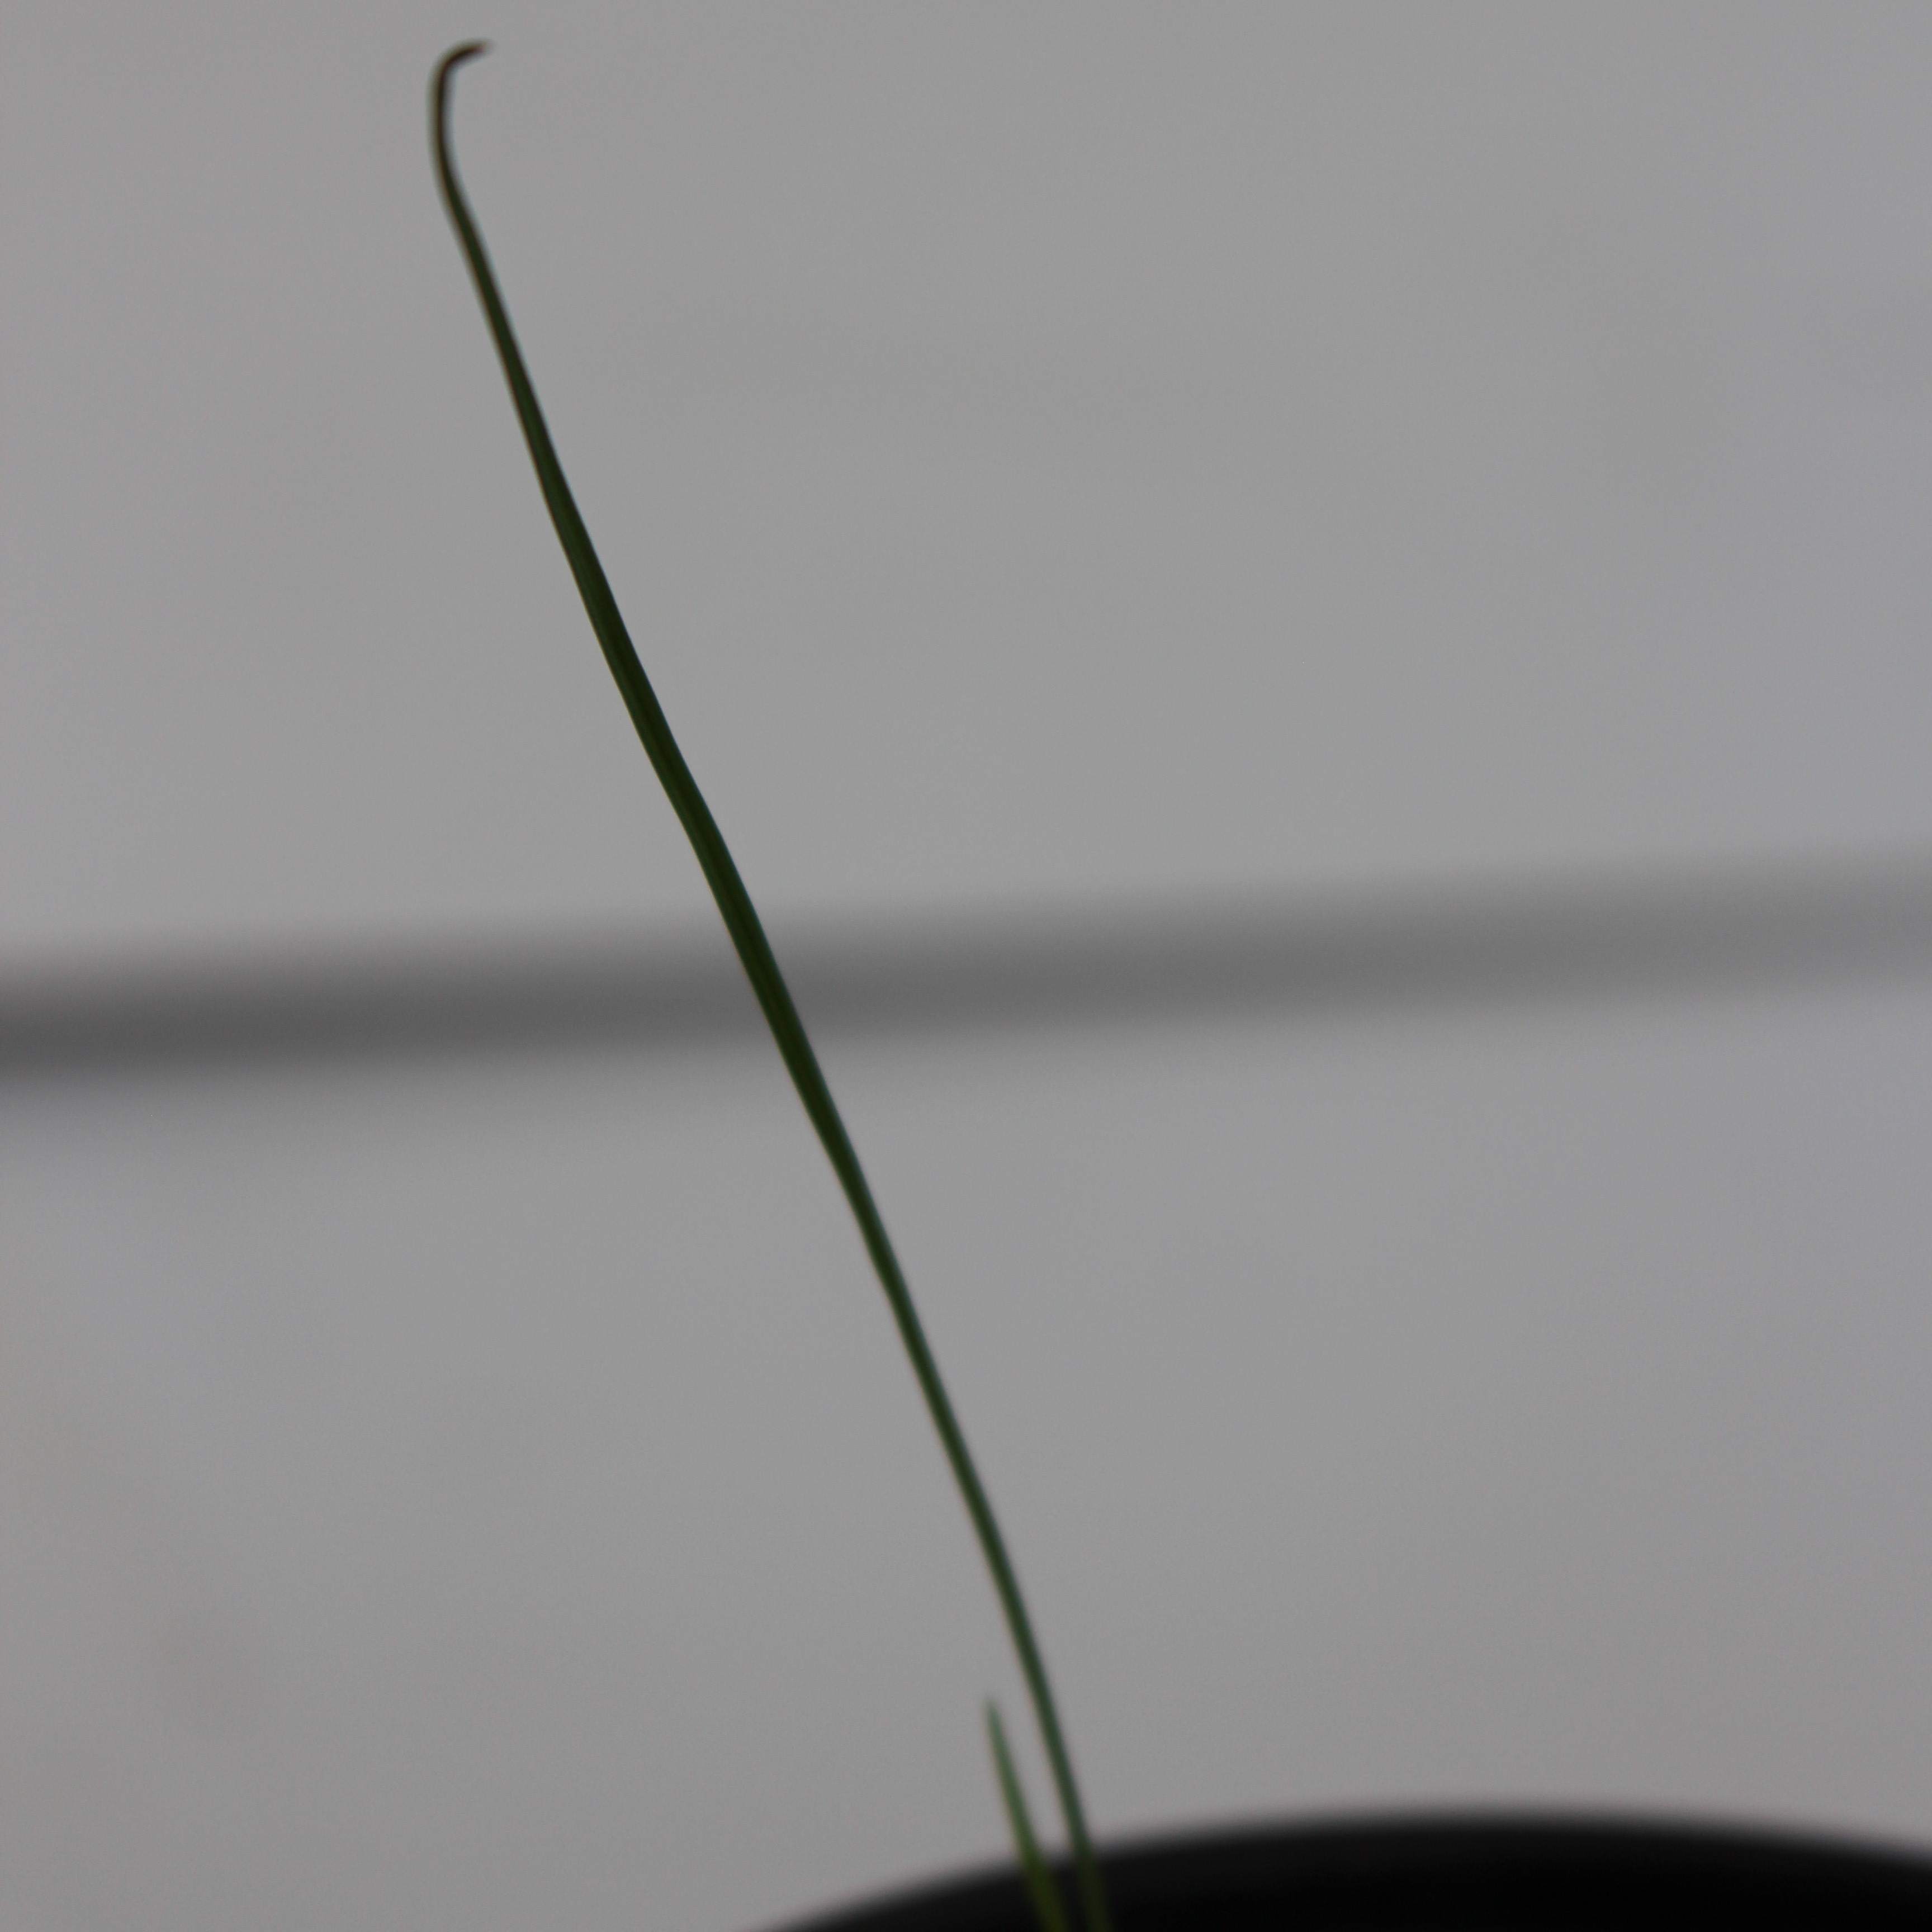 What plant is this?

Lolium multiflorum
